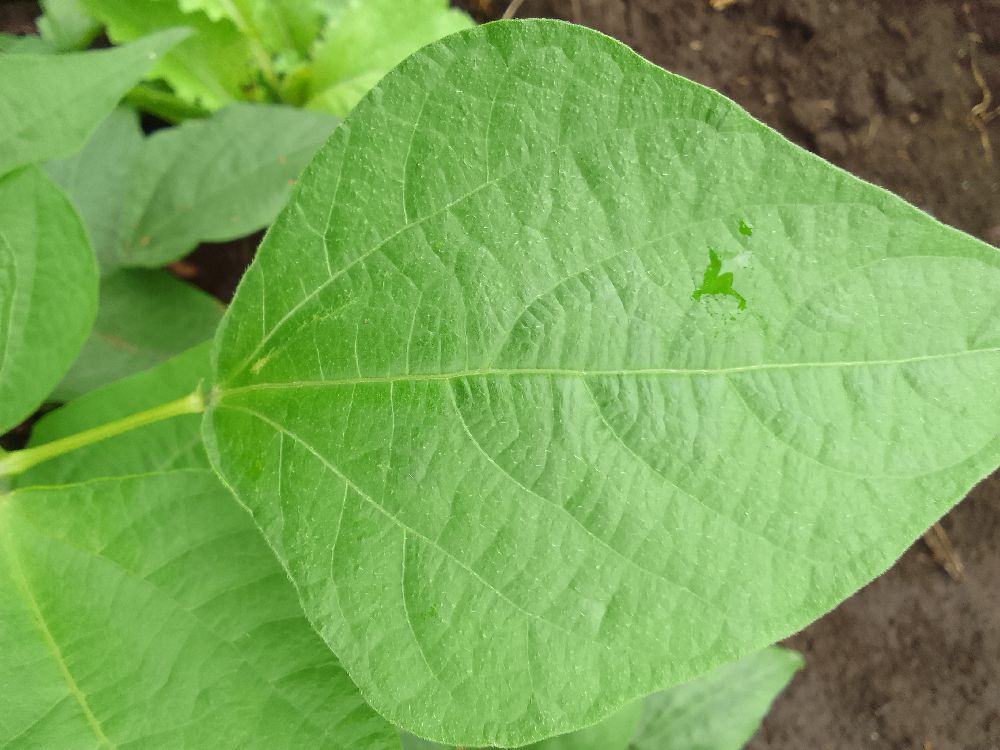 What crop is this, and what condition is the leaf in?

common bean, healthy
